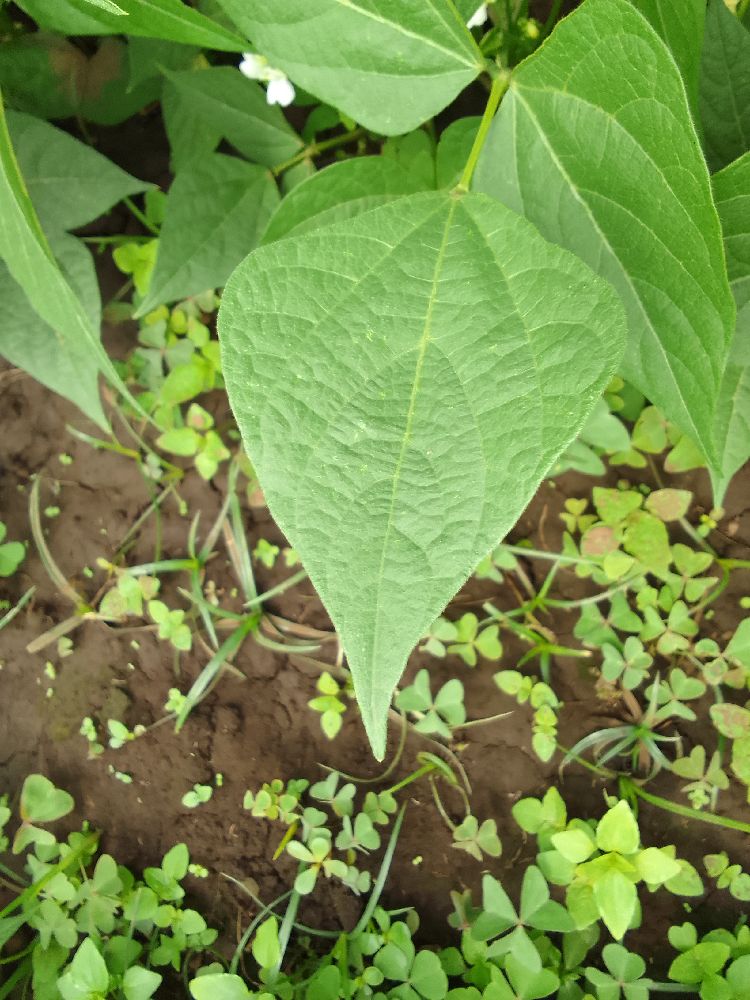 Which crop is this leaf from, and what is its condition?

common bean, healthy
